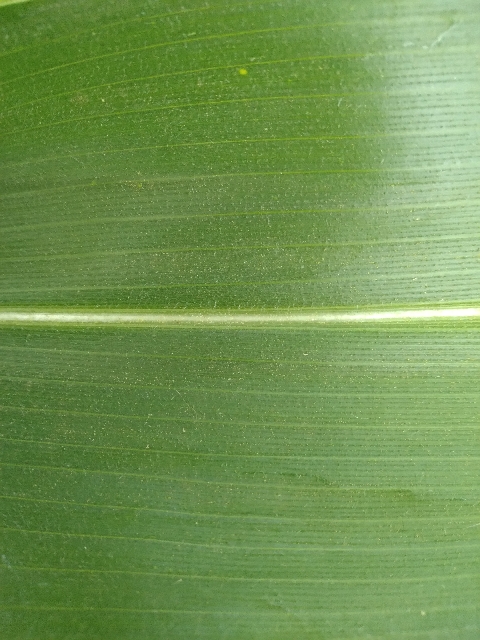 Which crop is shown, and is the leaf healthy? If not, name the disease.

maize, healthy
